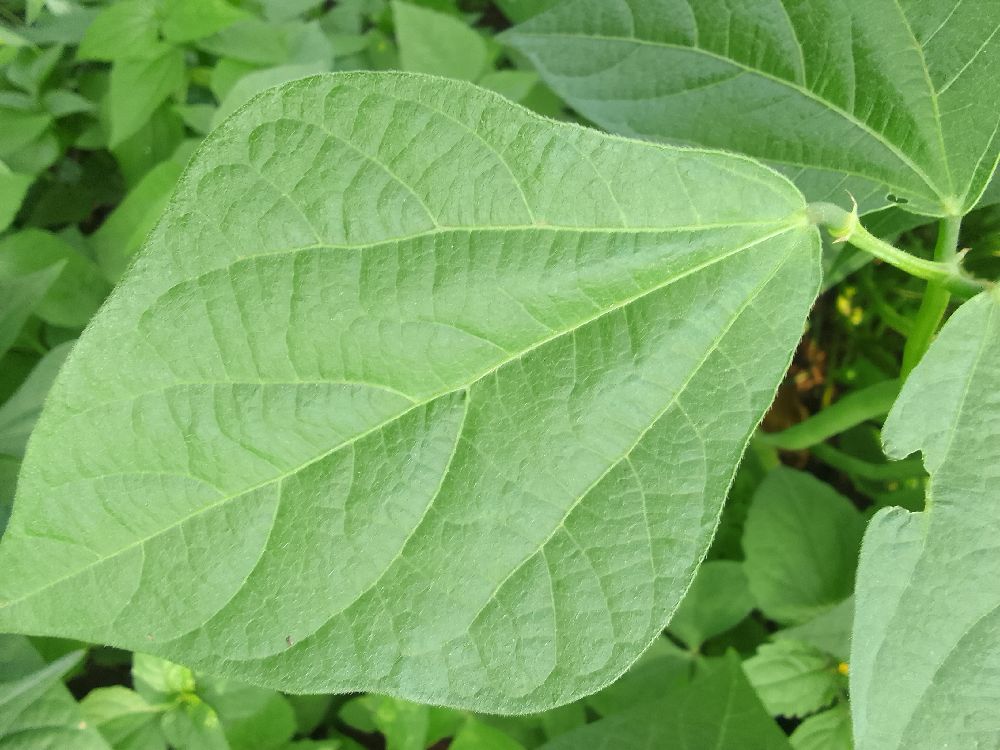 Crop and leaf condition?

common bean, healthy
